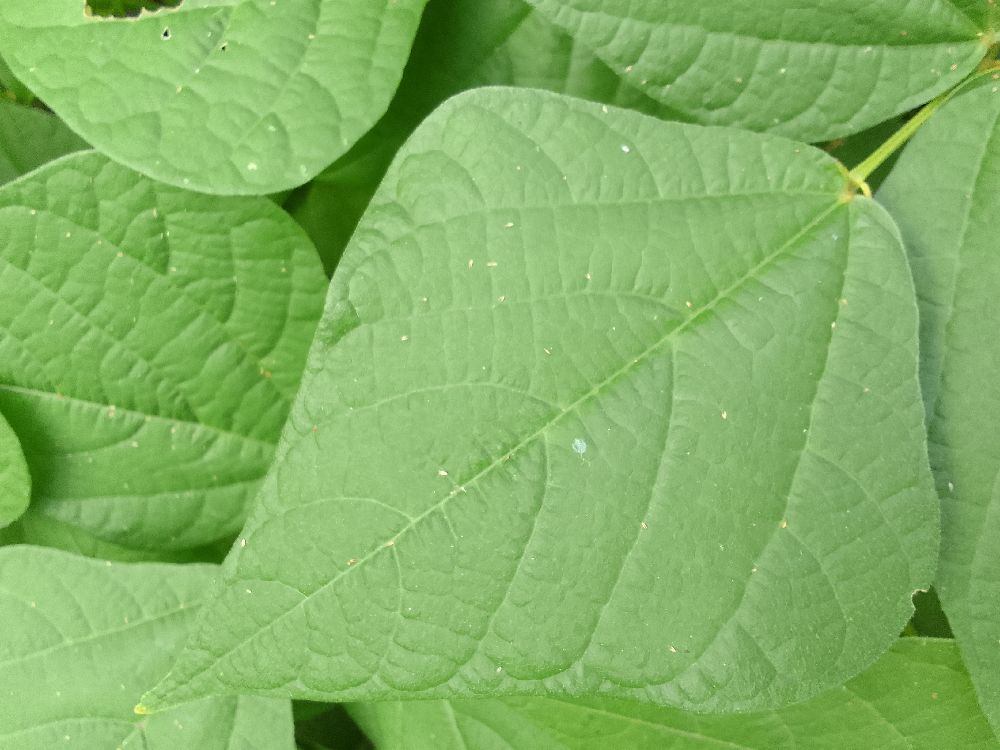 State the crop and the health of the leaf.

common bean, healthy
